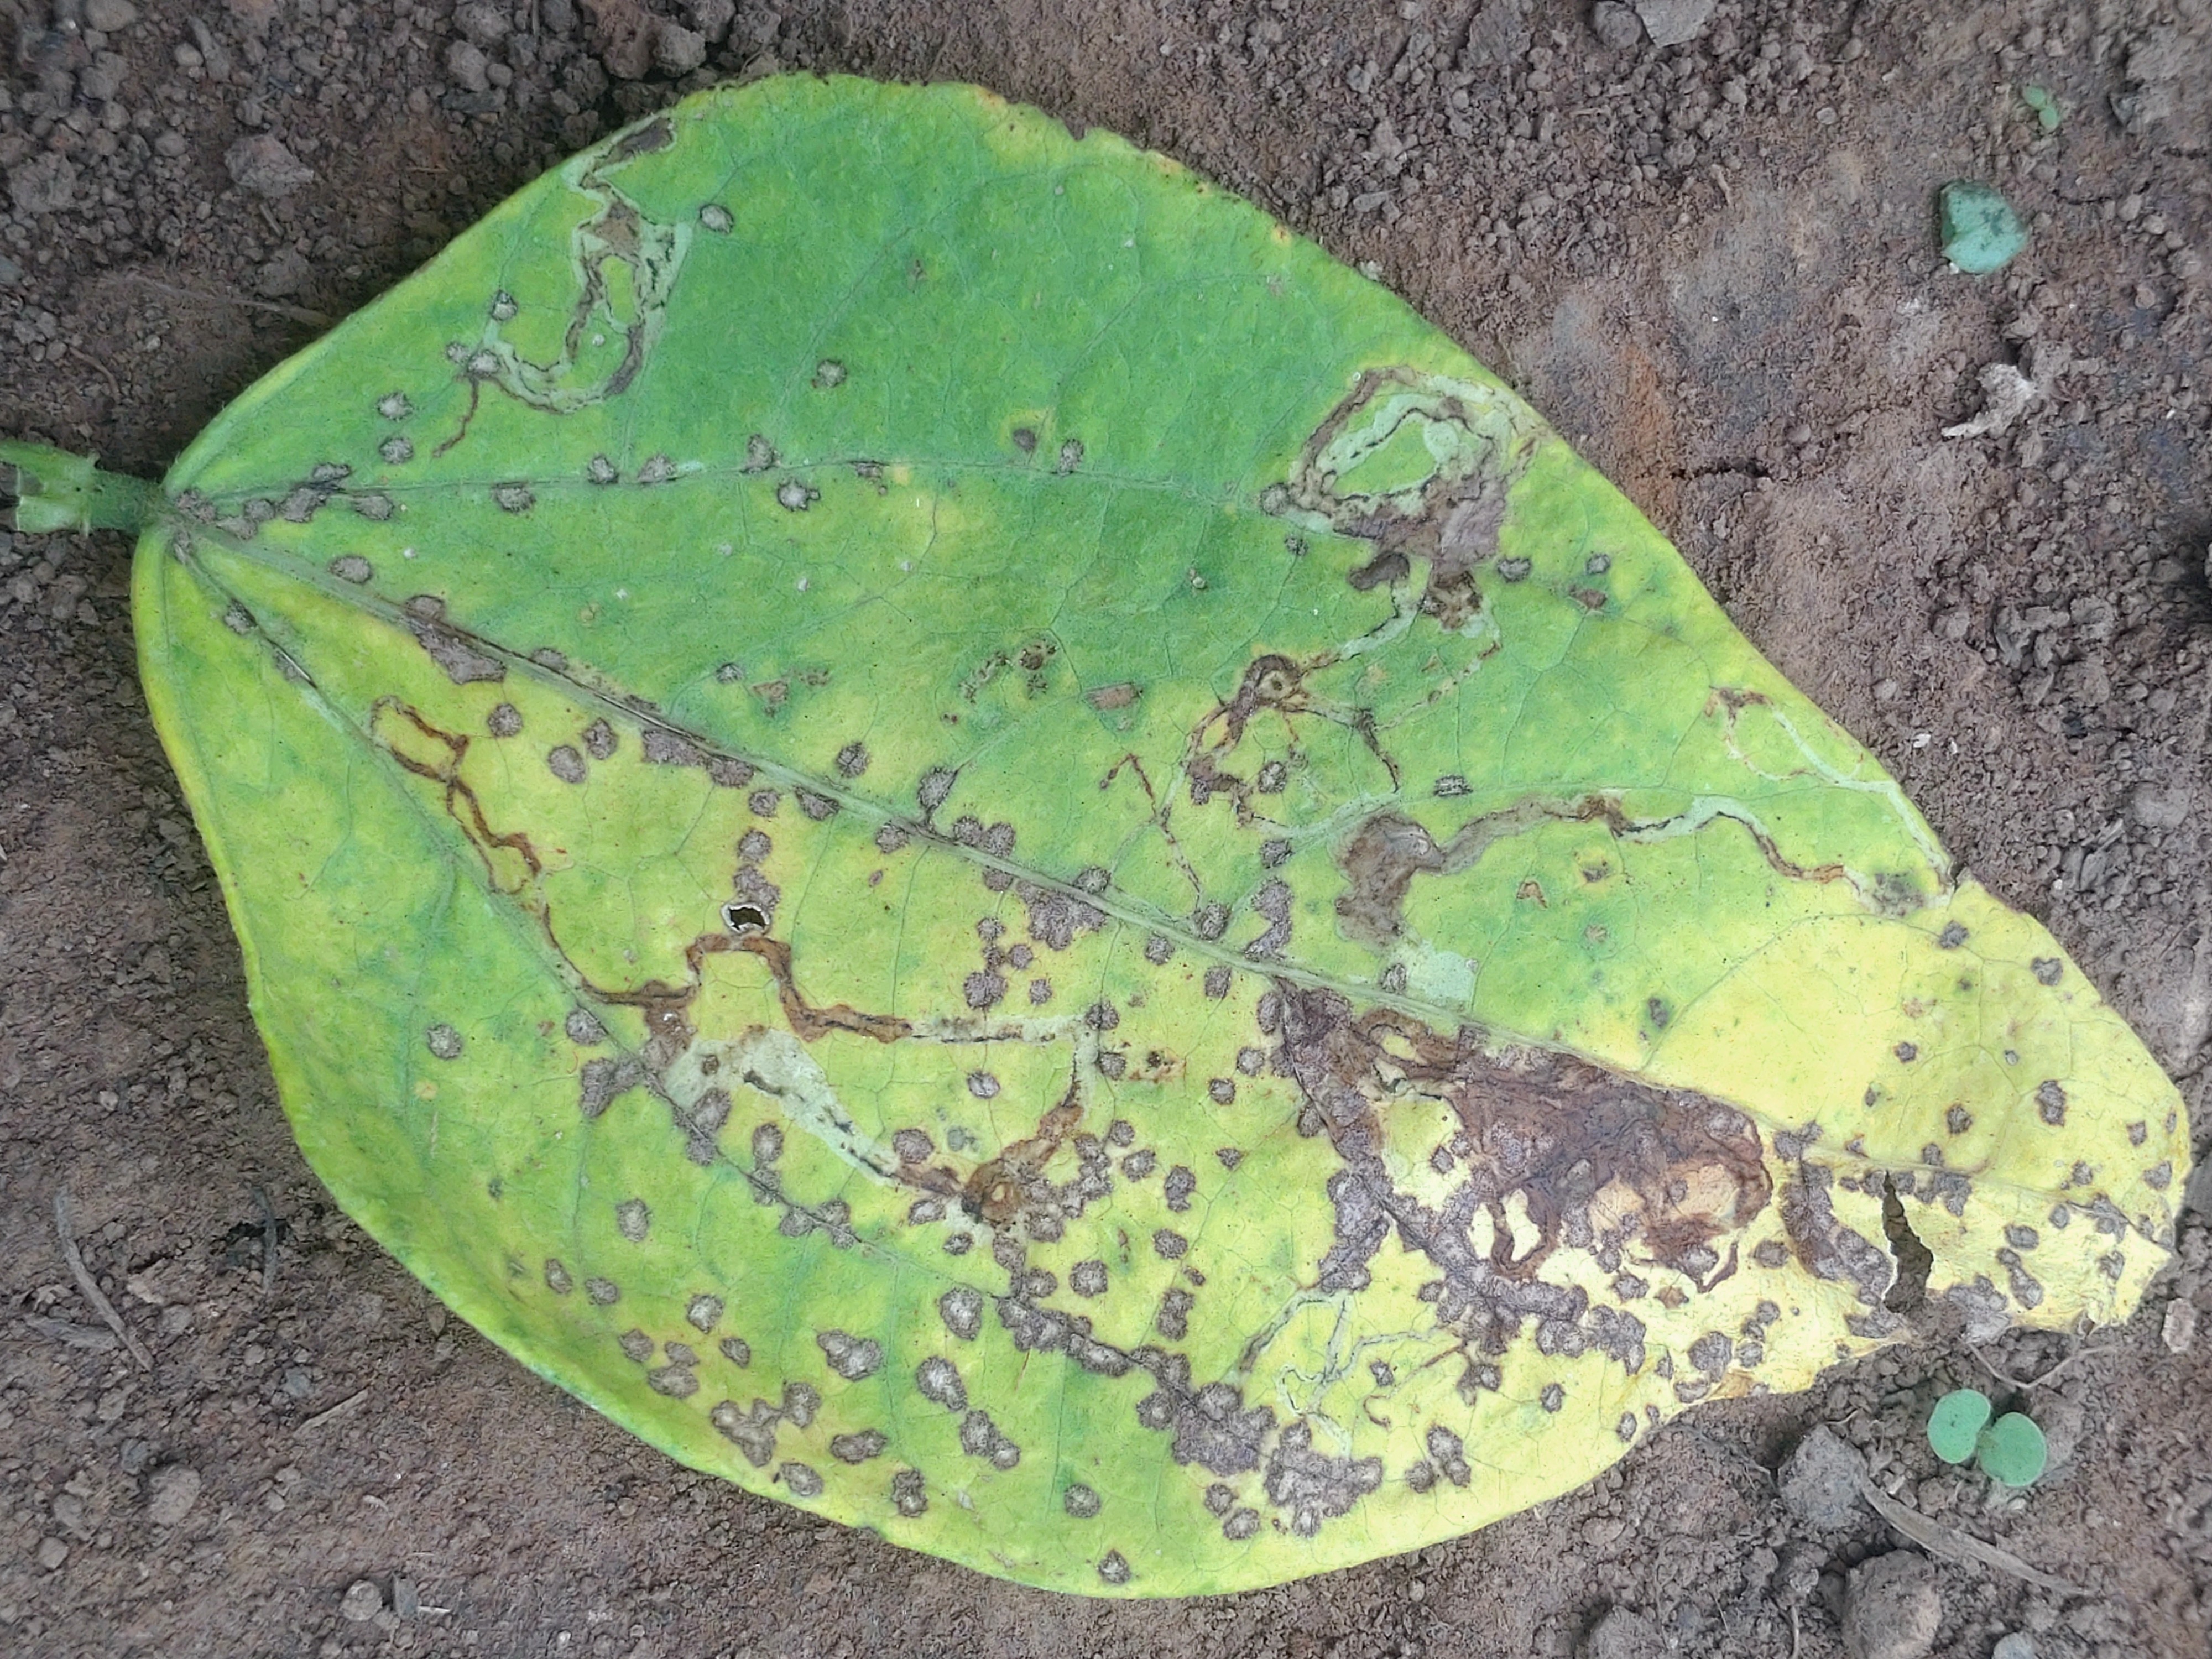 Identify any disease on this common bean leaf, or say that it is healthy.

anthracnose
